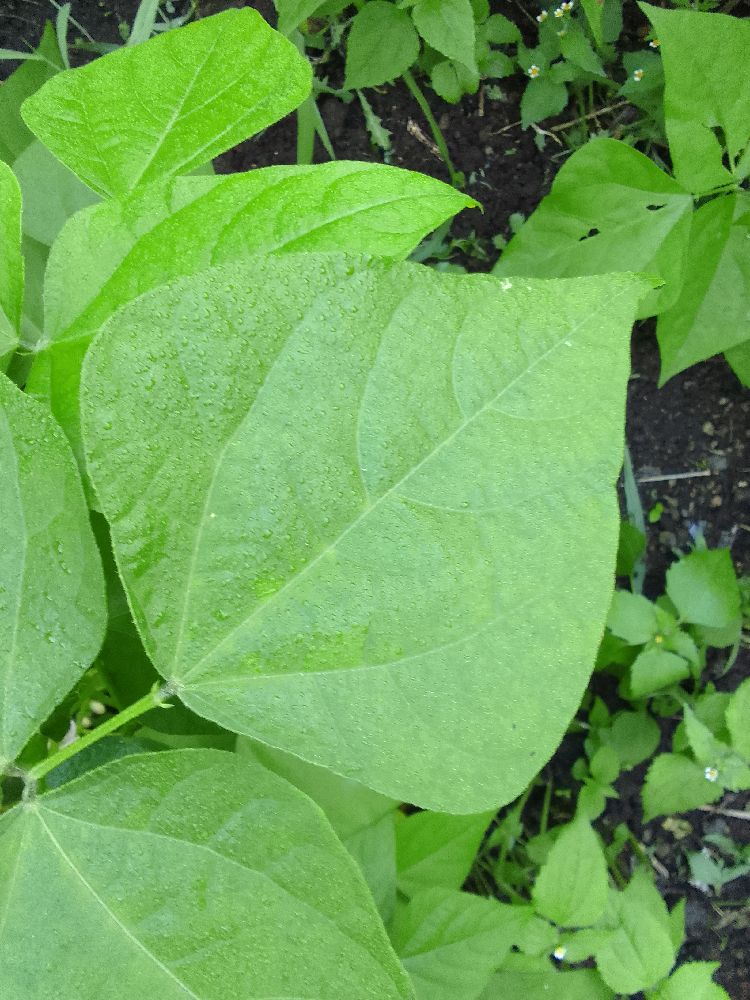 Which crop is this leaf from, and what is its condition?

common bean, healthy
